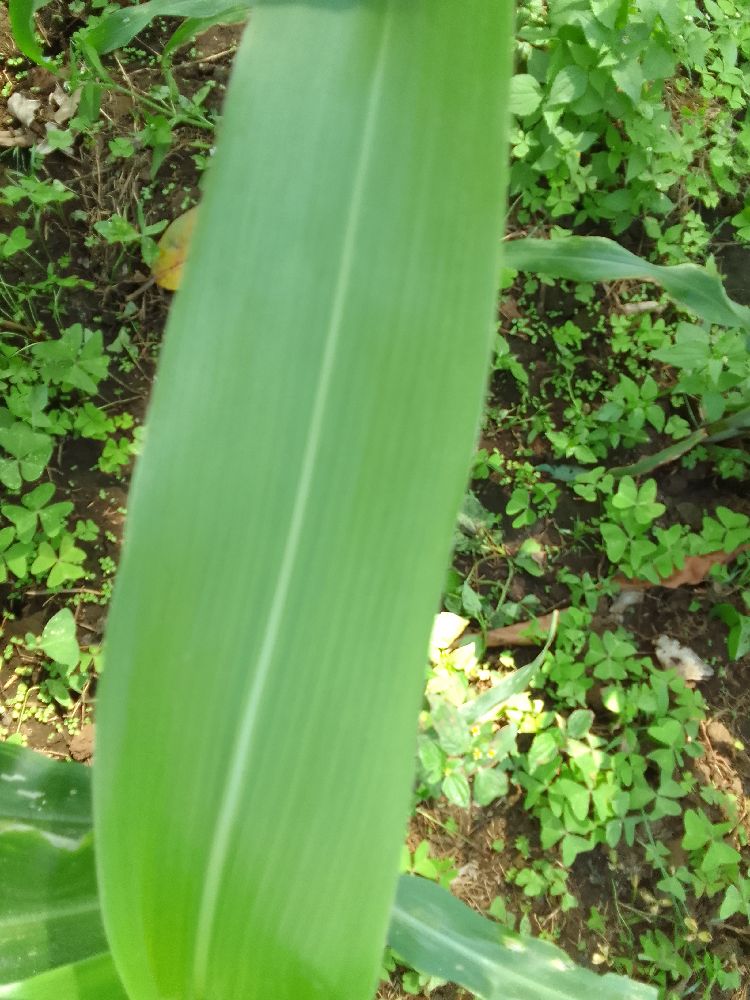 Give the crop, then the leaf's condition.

maize, healthy
